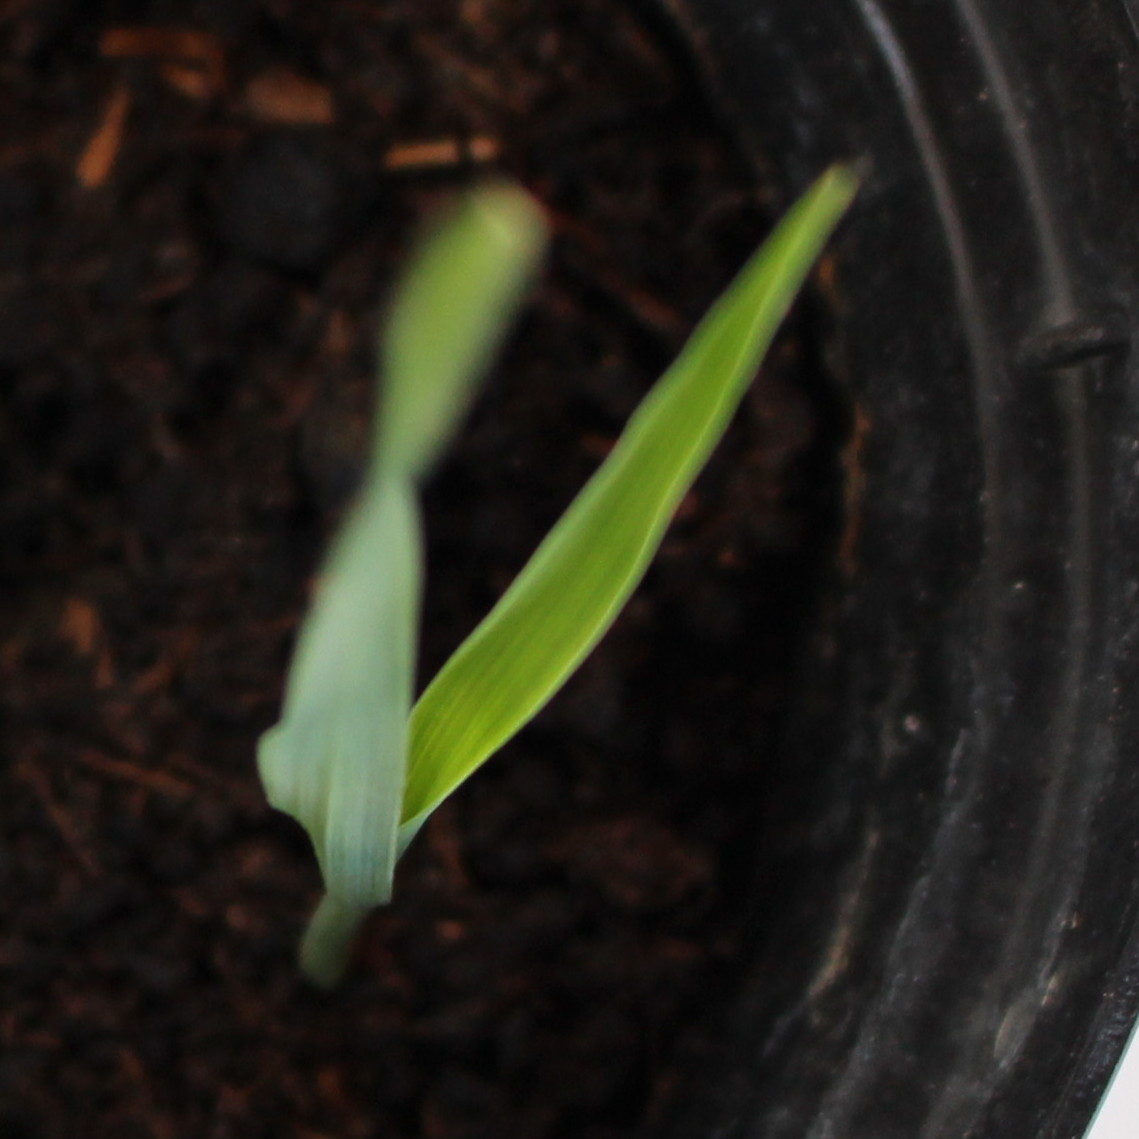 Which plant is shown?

Avena sterilis
